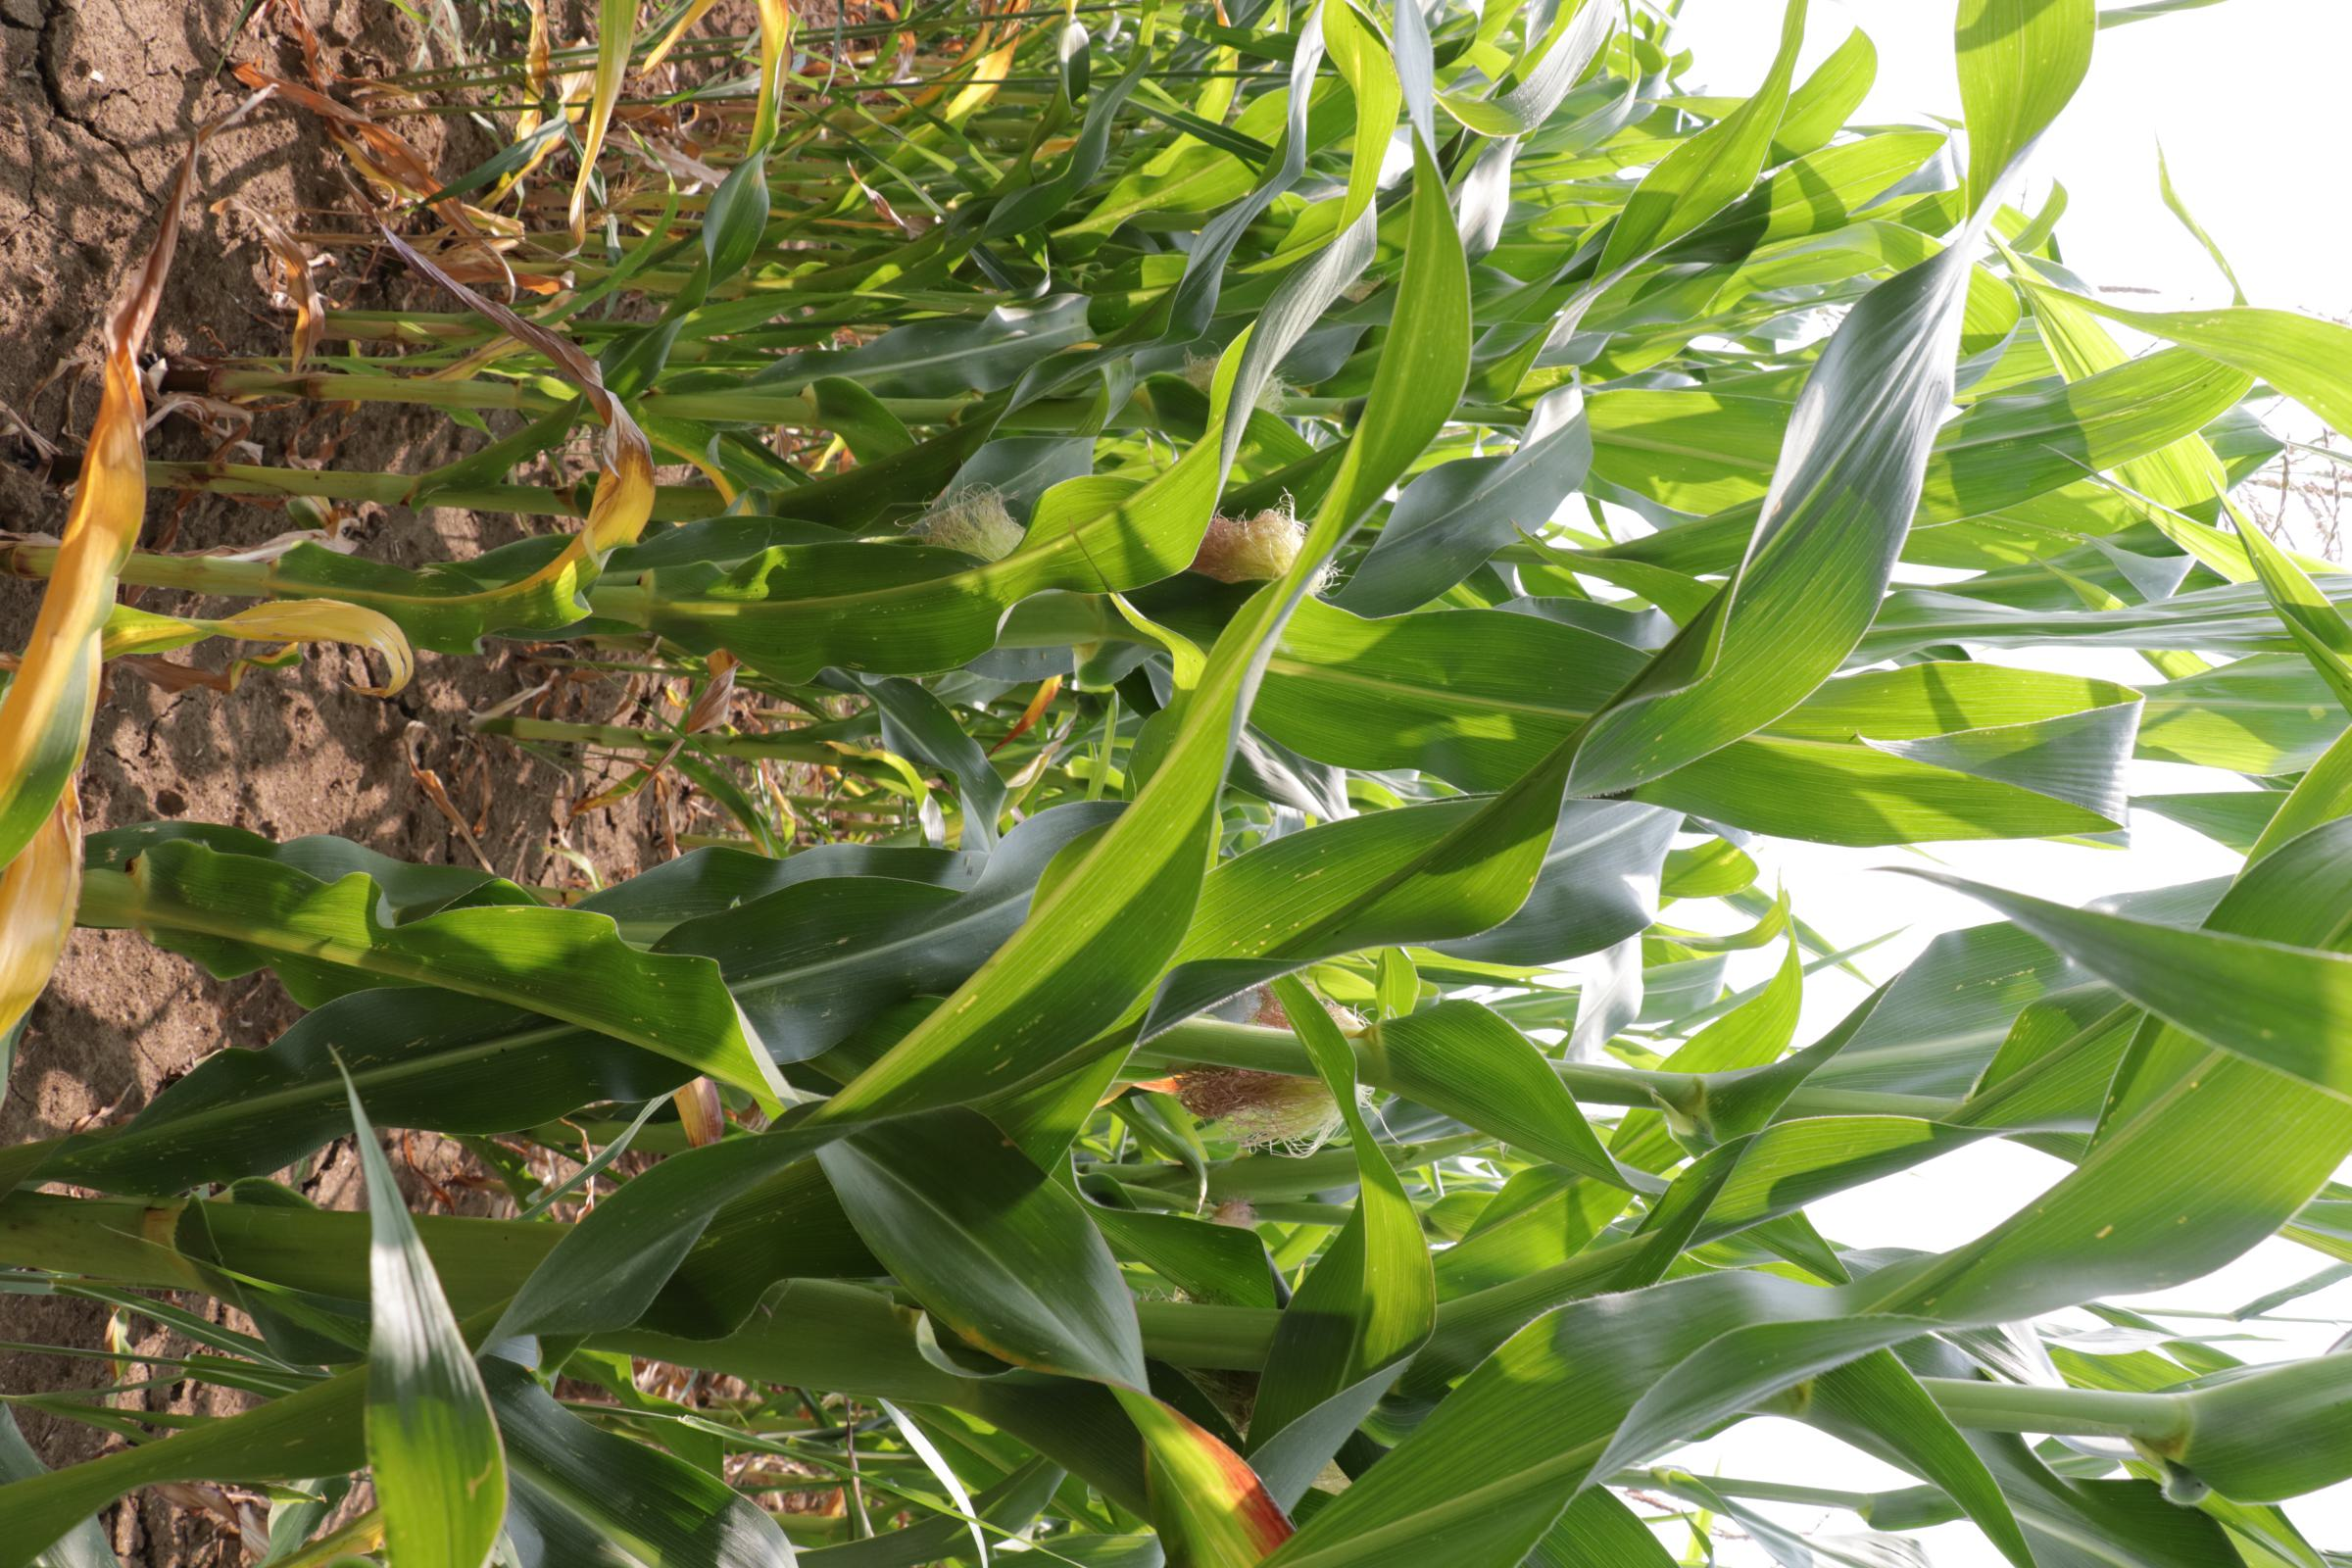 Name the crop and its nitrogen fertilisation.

maize, no added nitrogen
